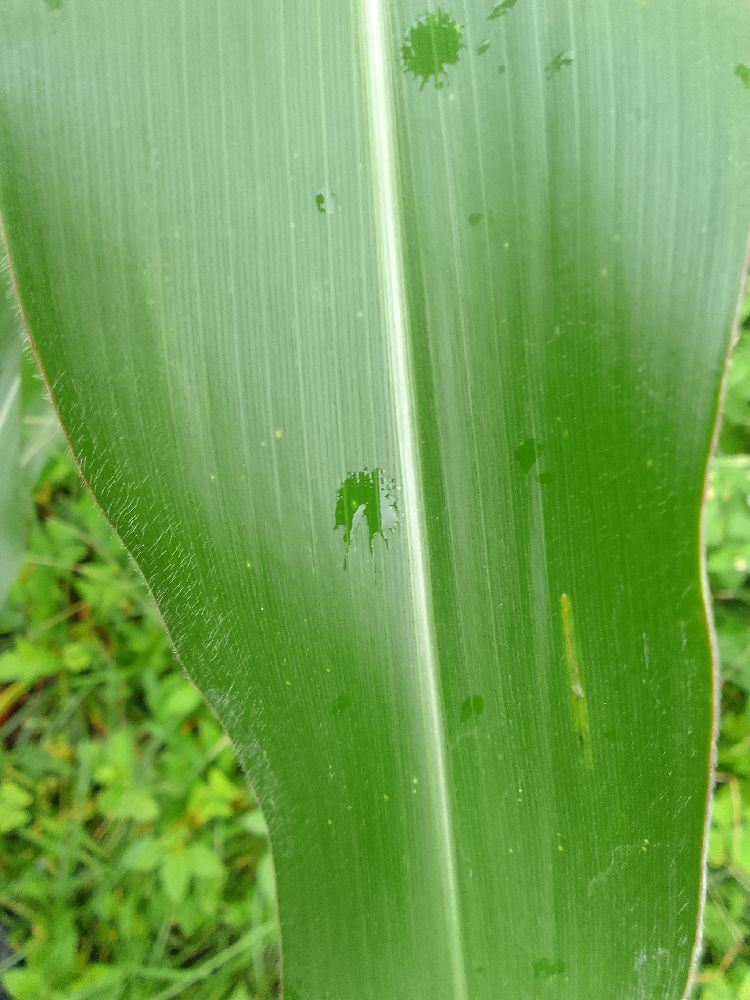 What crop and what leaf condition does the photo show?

maize, healthy
